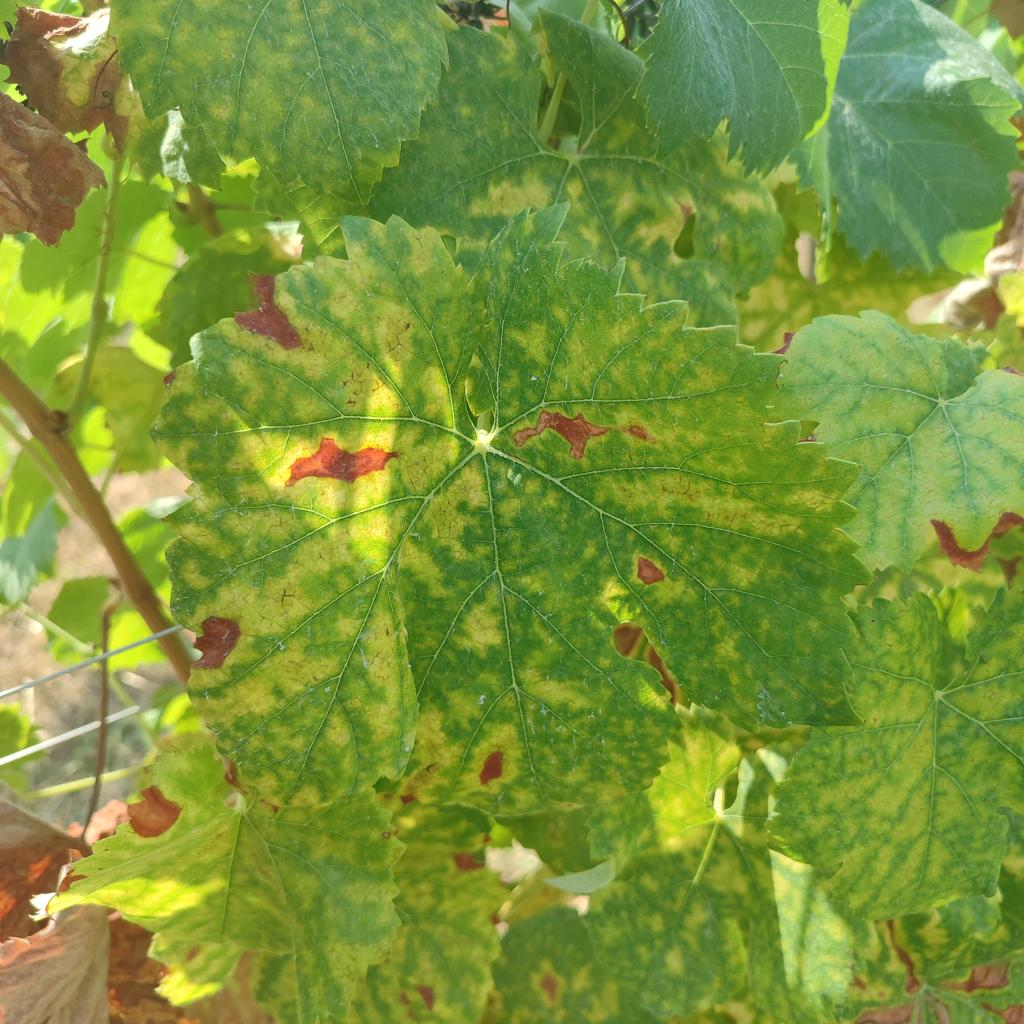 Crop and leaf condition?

grapevine, esca complex
